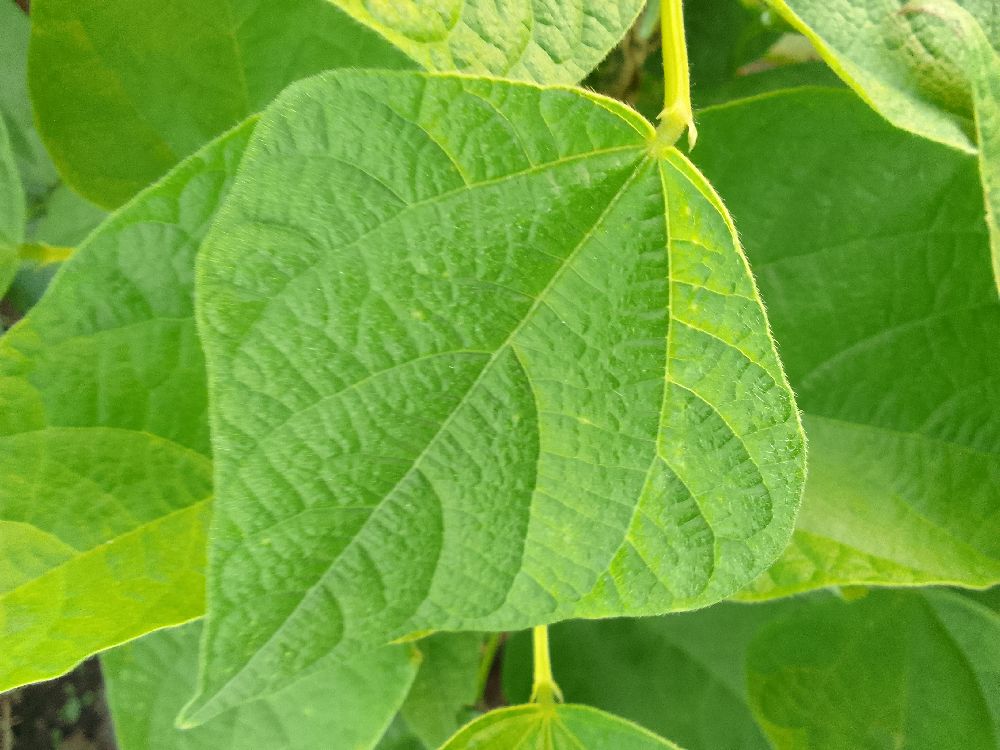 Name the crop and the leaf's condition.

common bean, healthy
